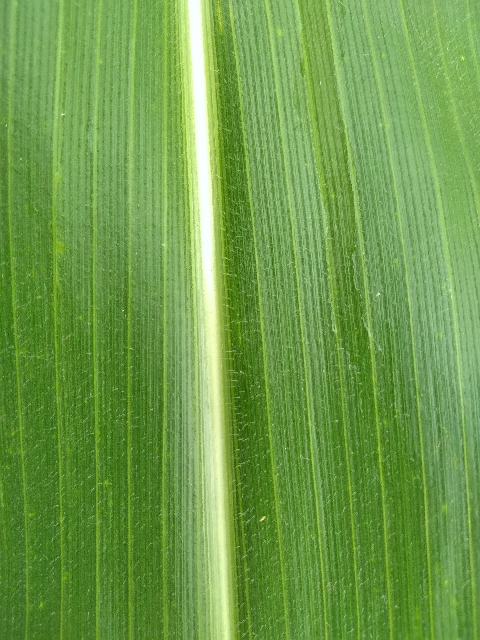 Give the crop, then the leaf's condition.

maize, healthy
